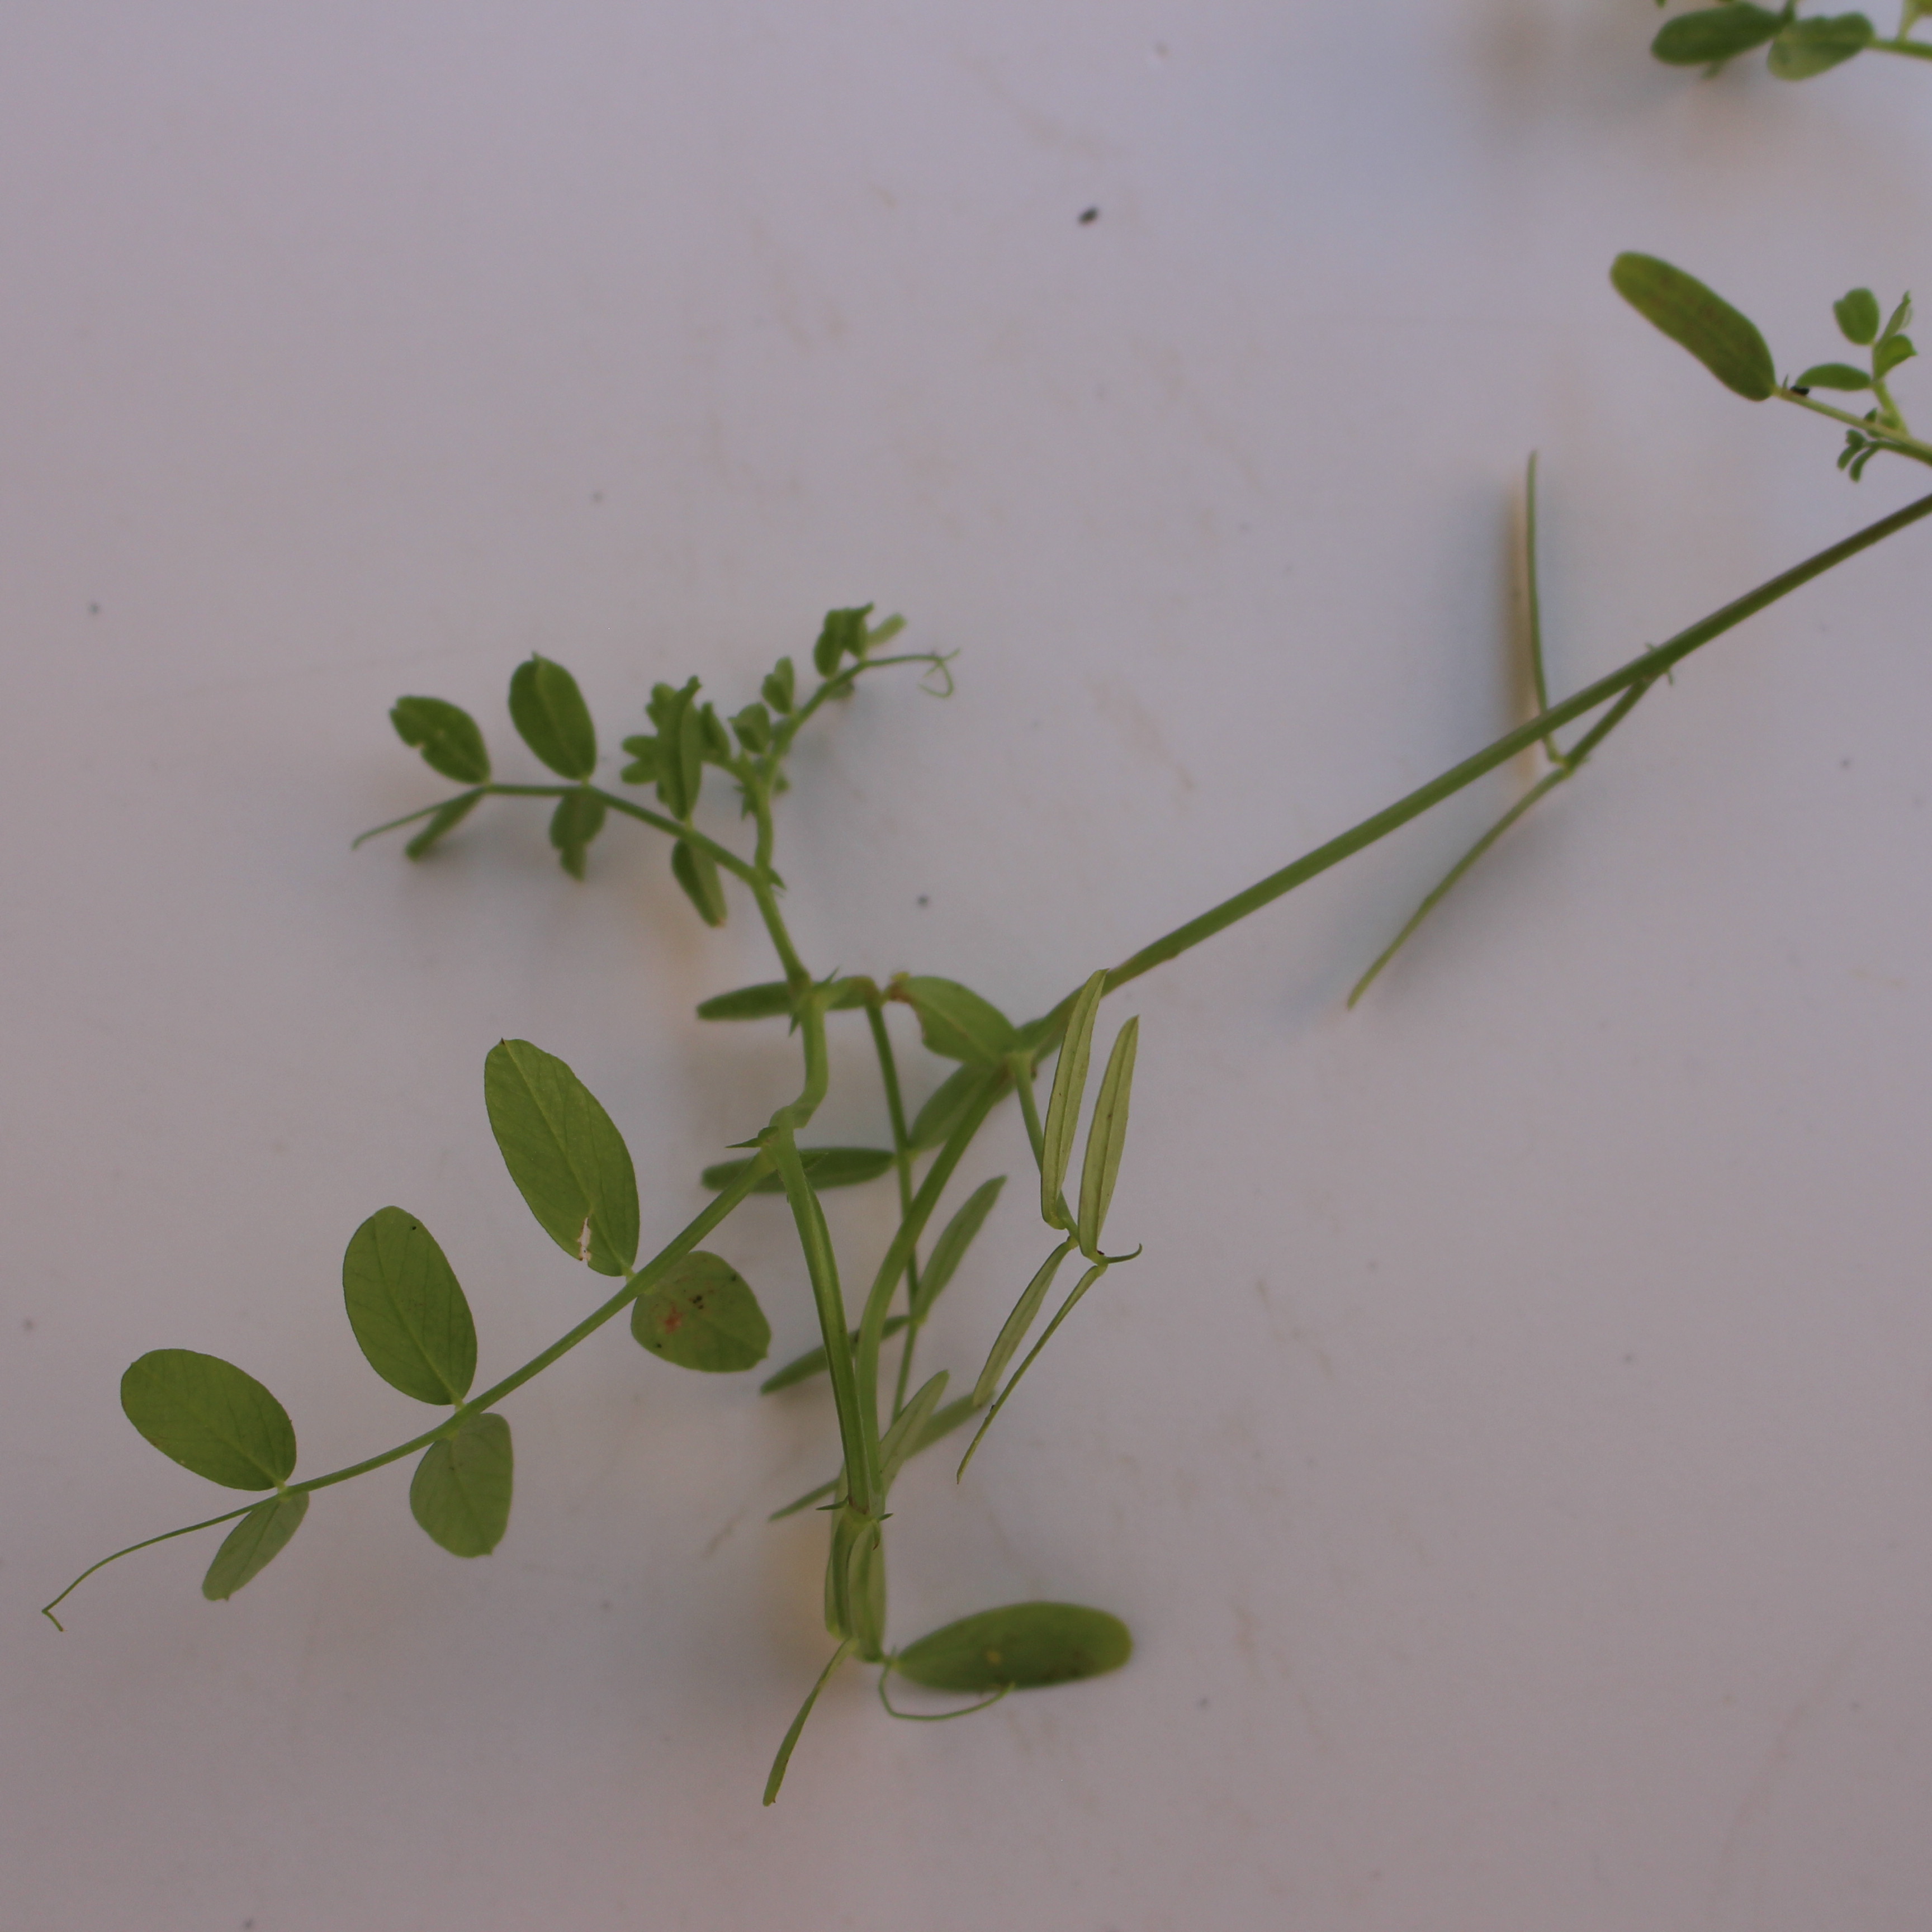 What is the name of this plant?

Vicia sativa
